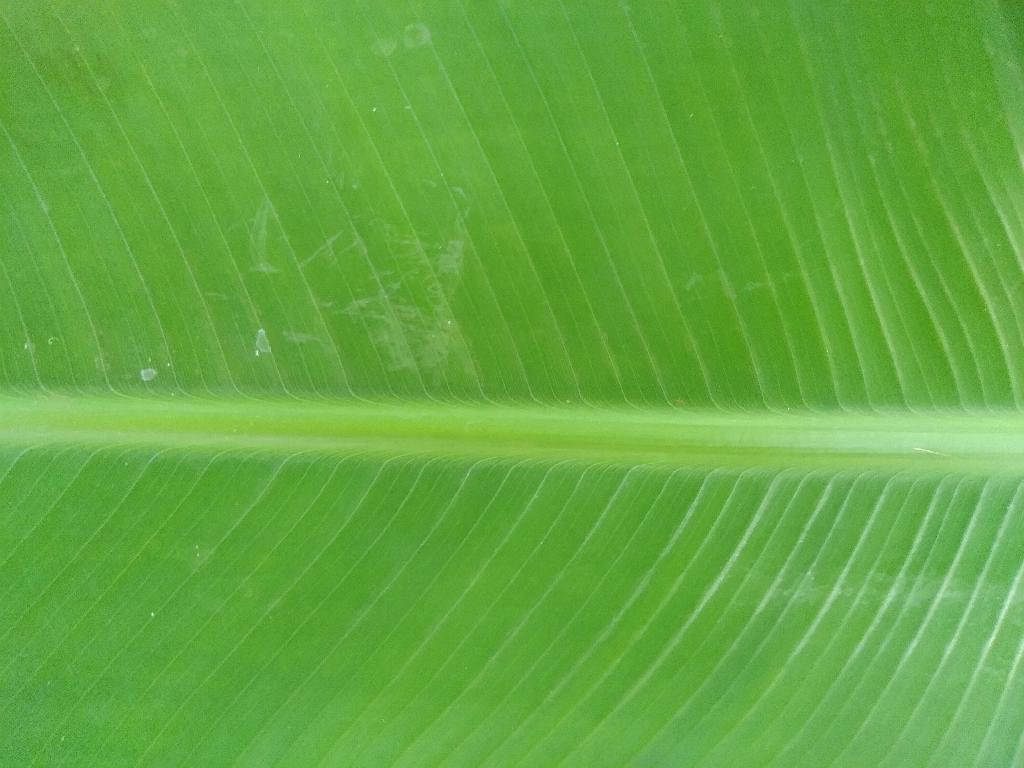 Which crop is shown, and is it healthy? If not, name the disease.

banana, healthy
